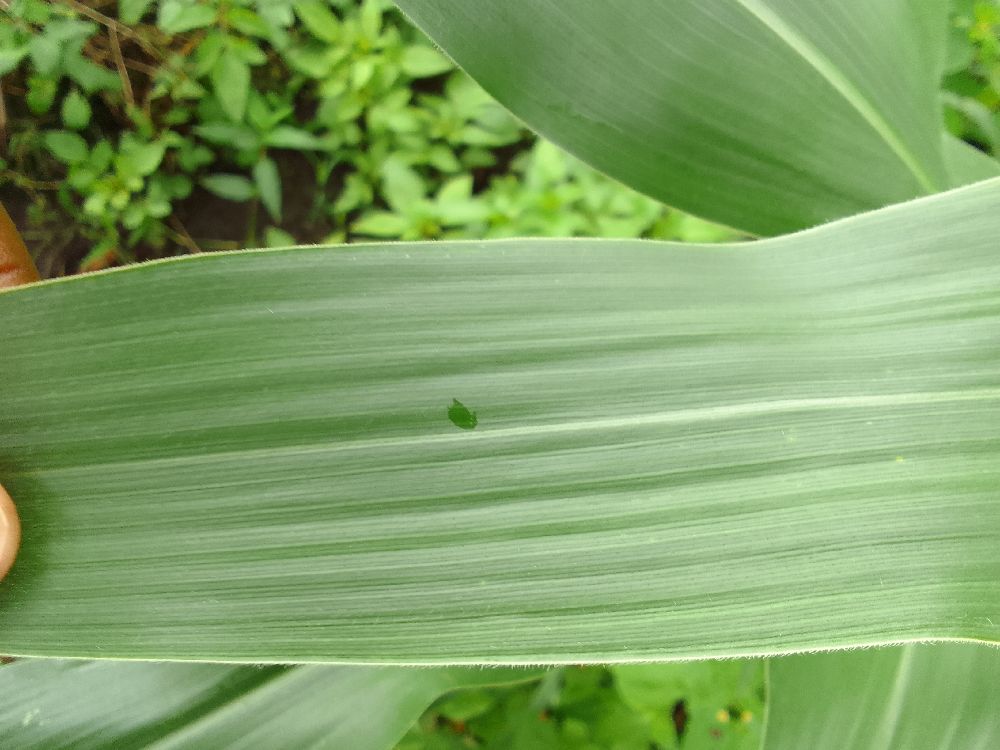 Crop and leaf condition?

maize, healthy
